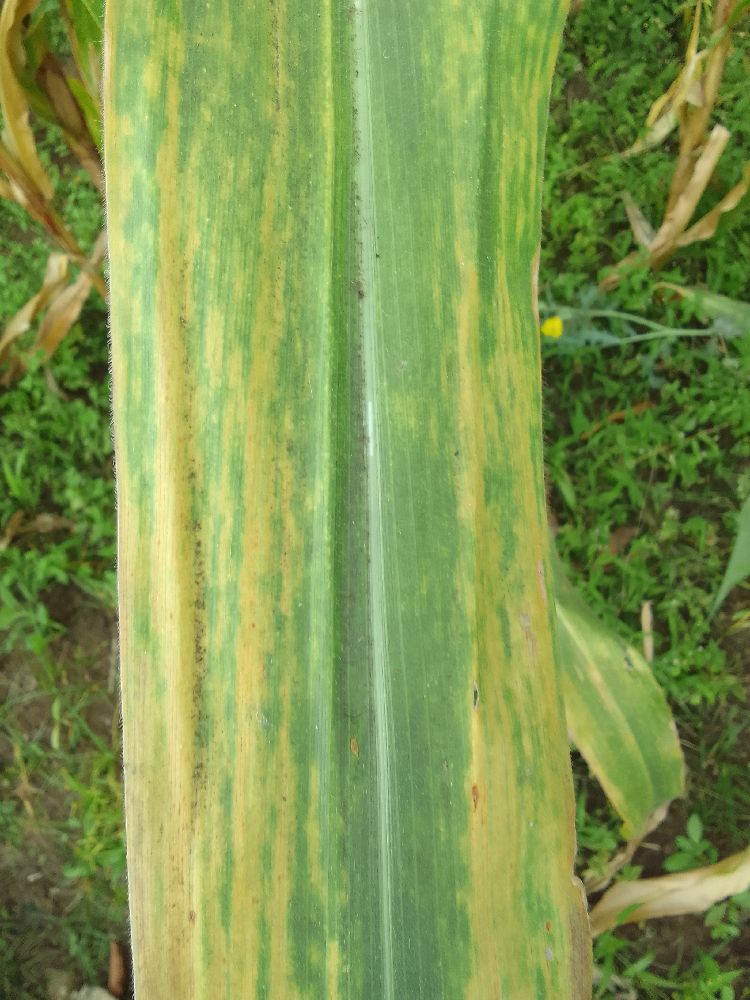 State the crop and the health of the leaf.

maize, maize lethal necrosis
